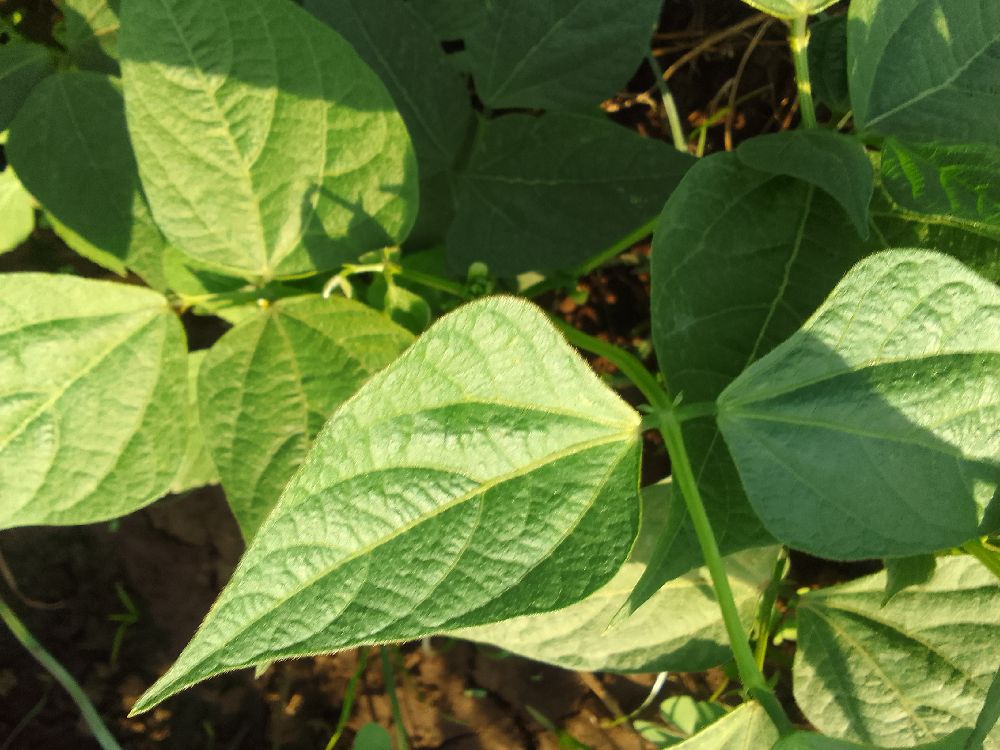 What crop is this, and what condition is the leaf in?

common bean, healthy
